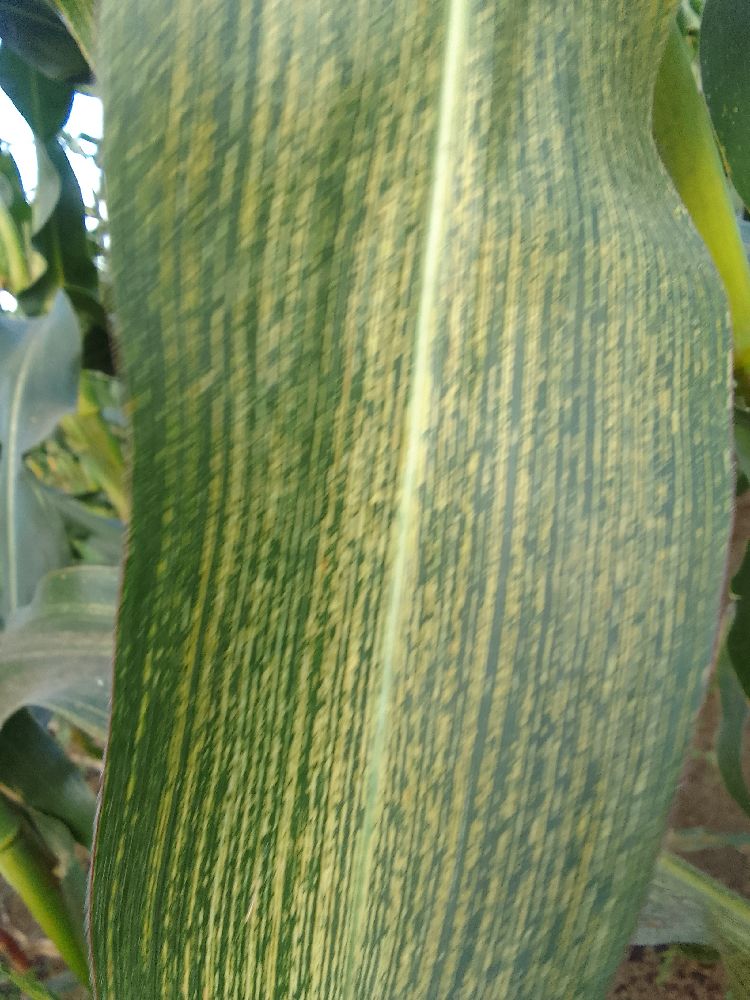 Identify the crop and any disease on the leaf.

maize, maize streak virus
